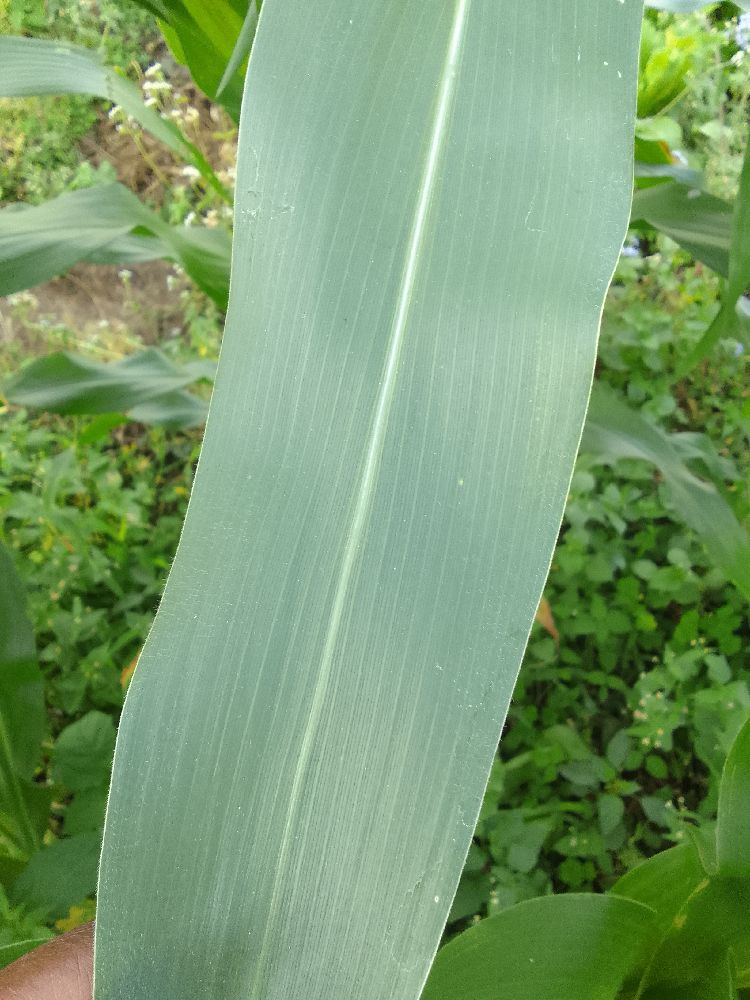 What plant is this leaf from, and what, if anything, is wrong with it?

maize, healthy
